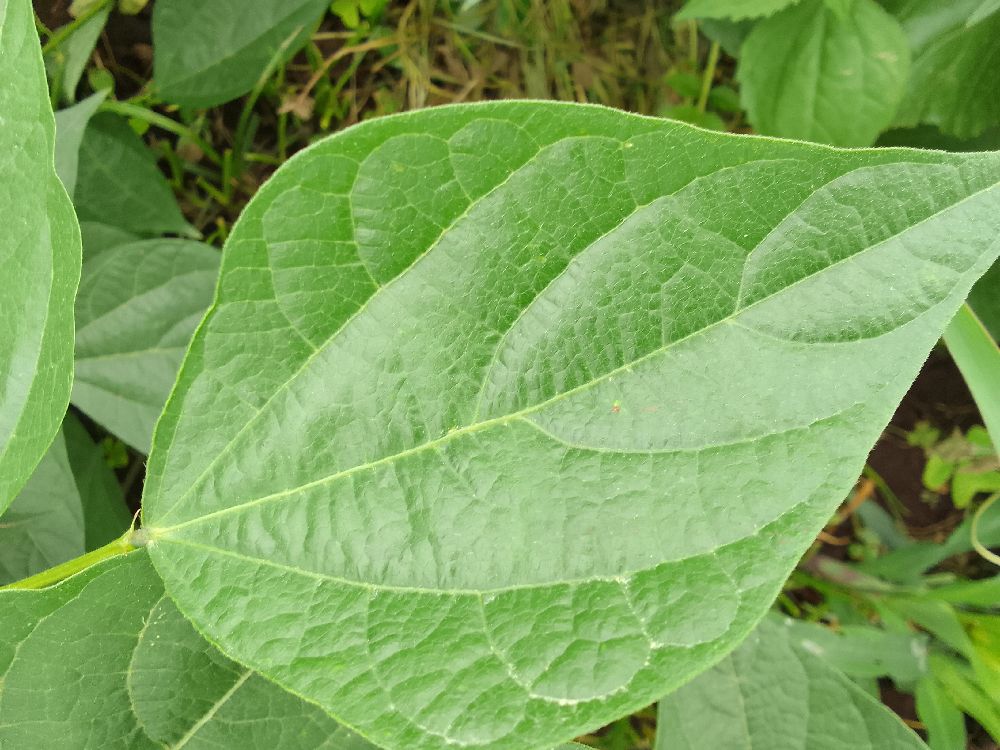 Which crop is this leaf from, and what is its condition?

common bean, healthy
